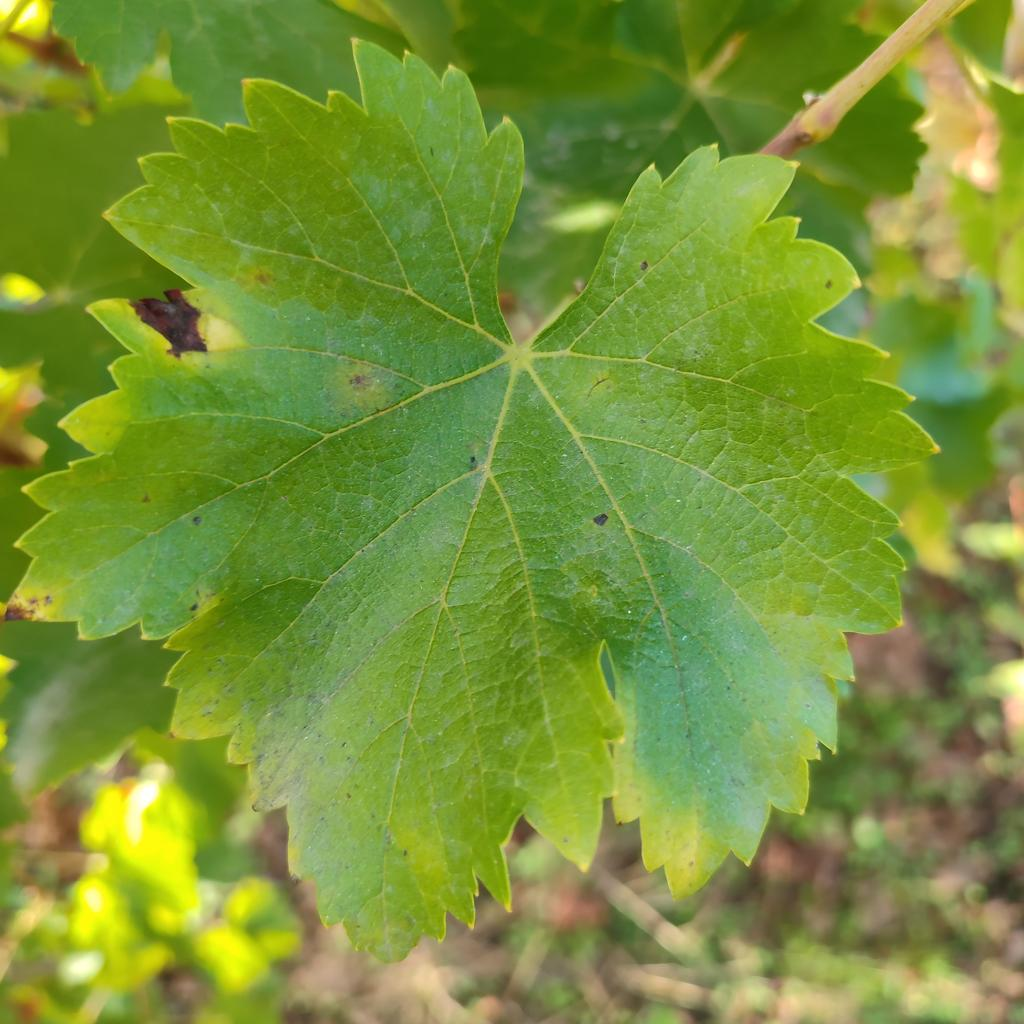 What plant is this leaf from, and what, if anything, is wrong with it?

grapevine, powdery mildew
